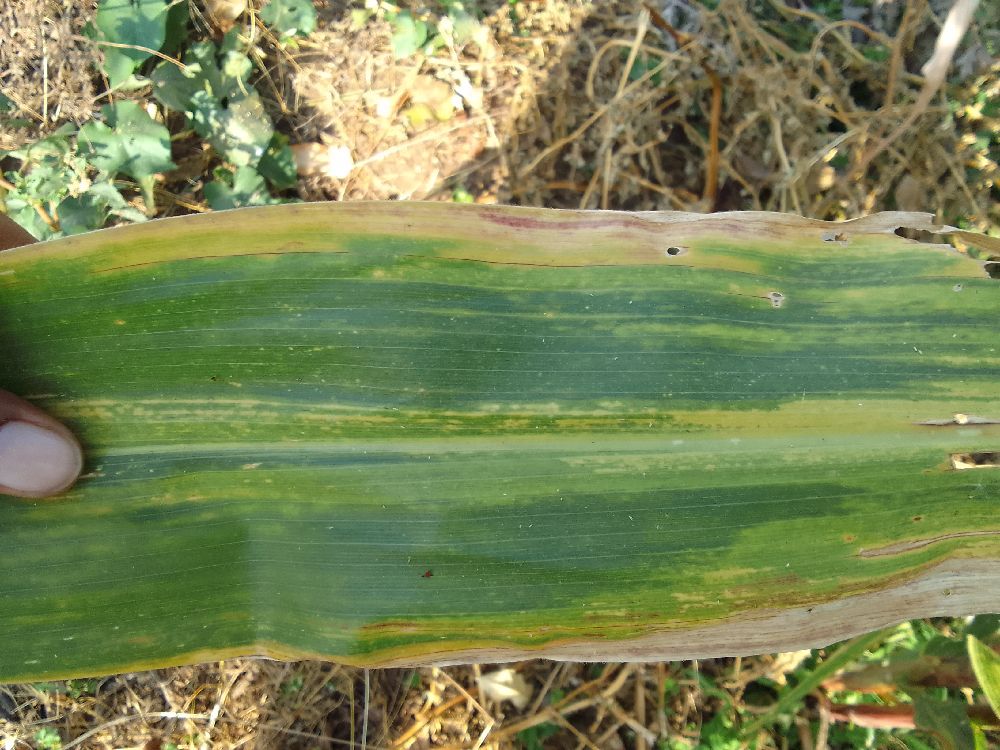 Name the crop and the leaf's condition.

maize, maize lethal necrosis
